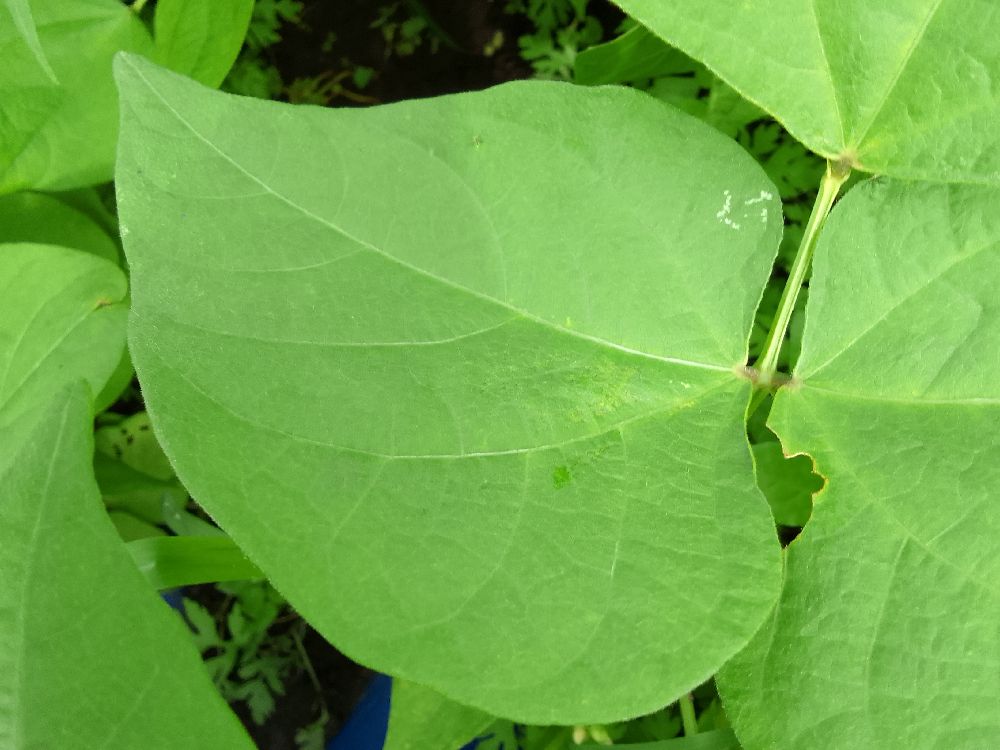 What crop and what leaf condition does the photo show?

common bean, healthy
